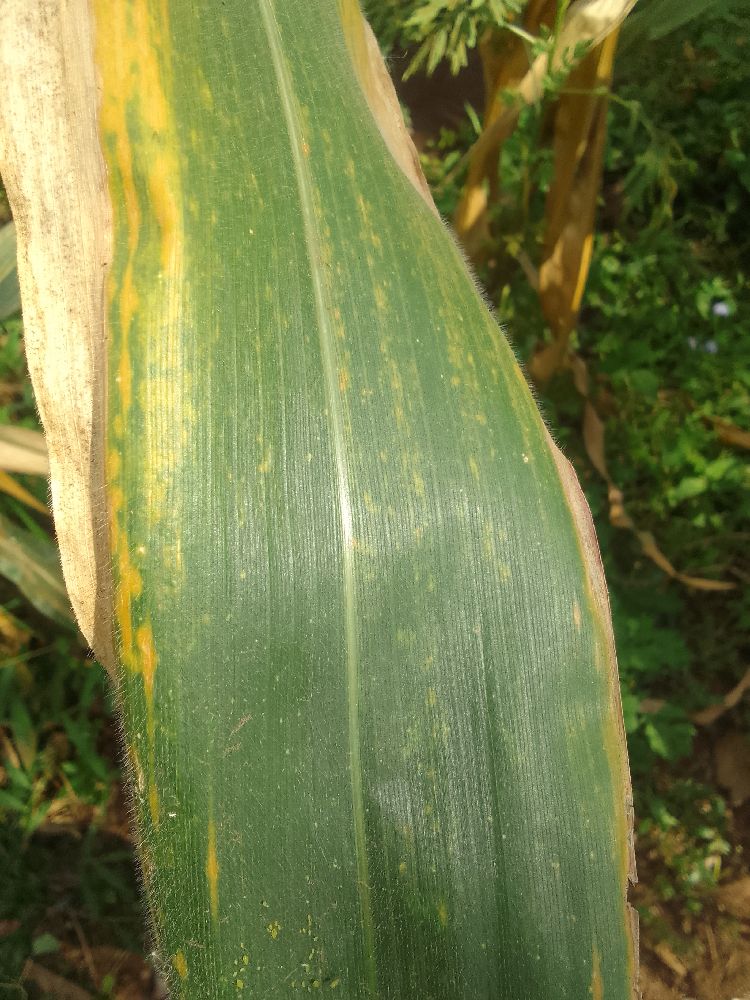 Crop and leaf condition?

maize, maize lethal necrosis
